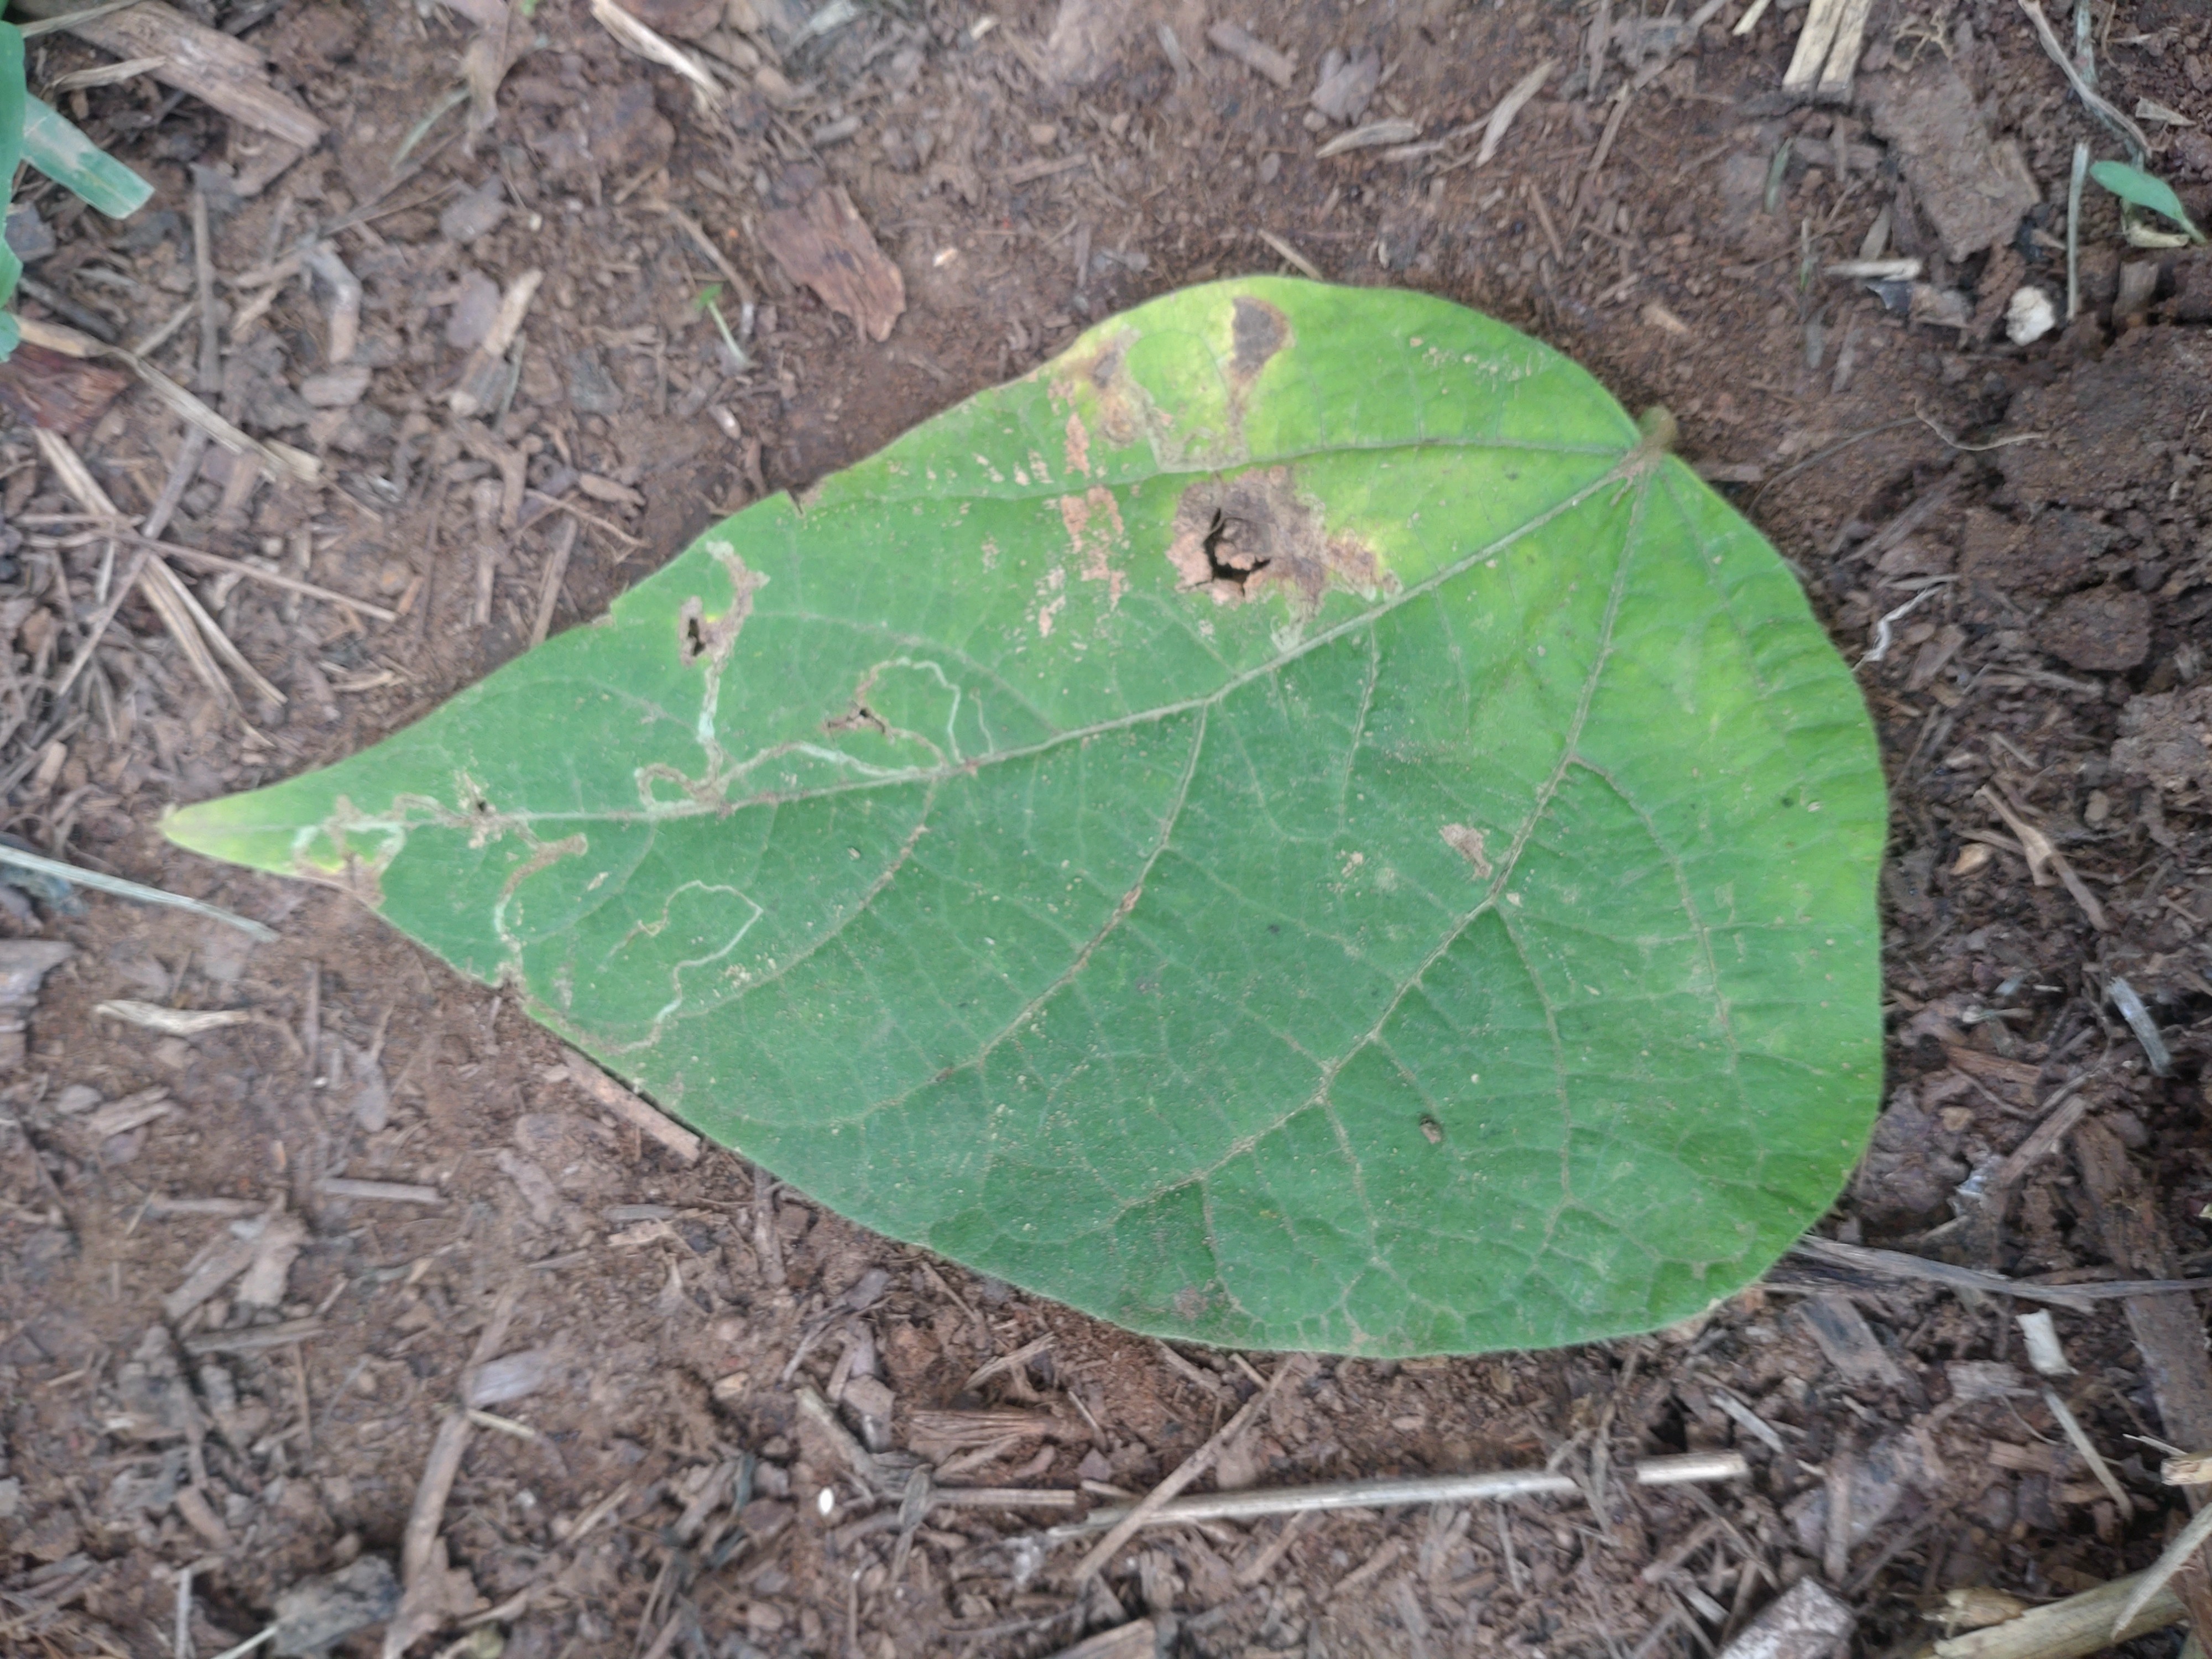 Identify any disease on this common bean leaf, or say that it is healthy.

anthracnose
